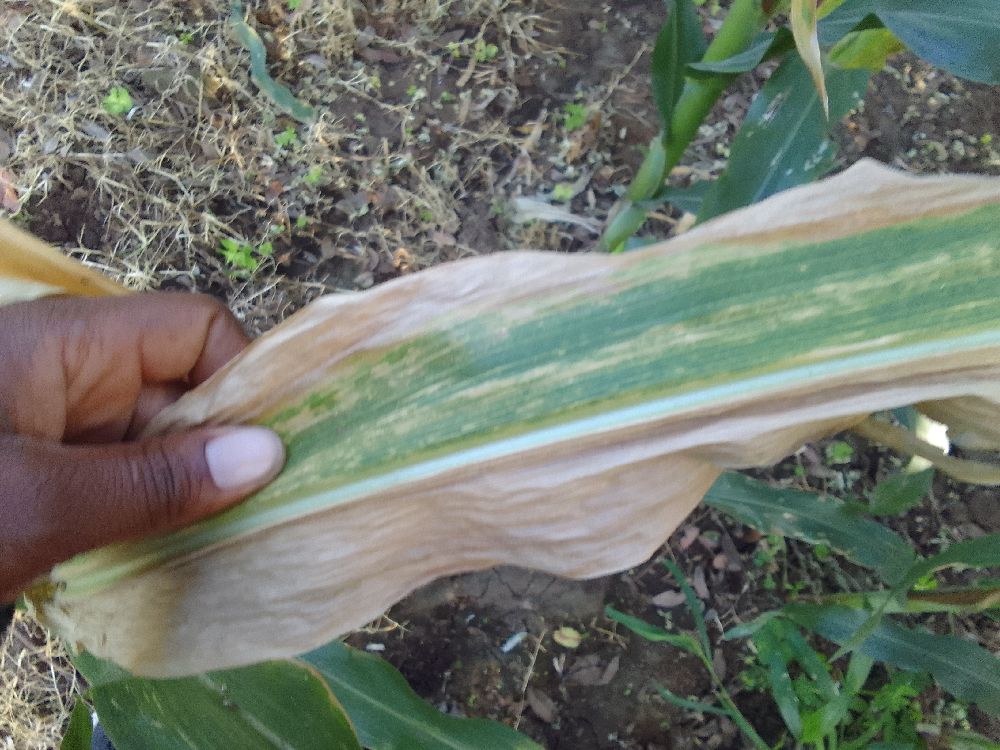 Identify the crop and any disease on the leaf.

maize, maize lethal necrosis
